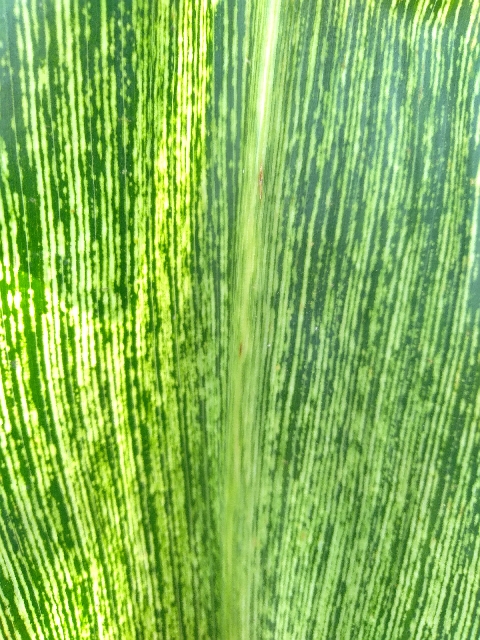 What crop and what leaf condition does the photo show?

maize, maize streak virus
